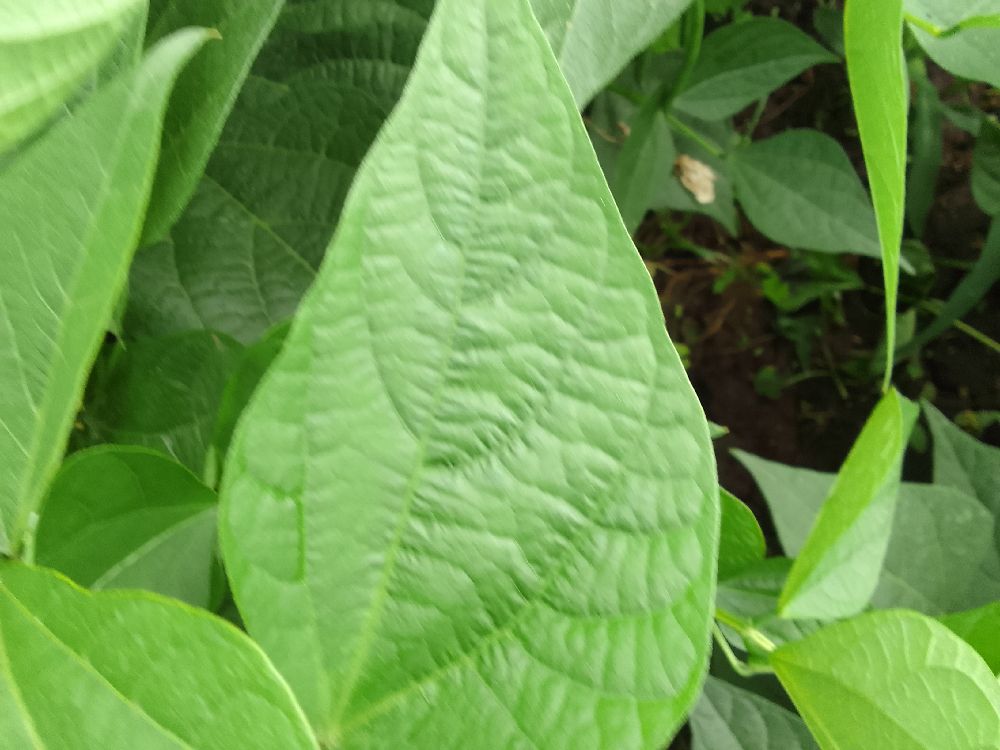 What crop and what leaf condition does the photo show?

common bean, healthy
